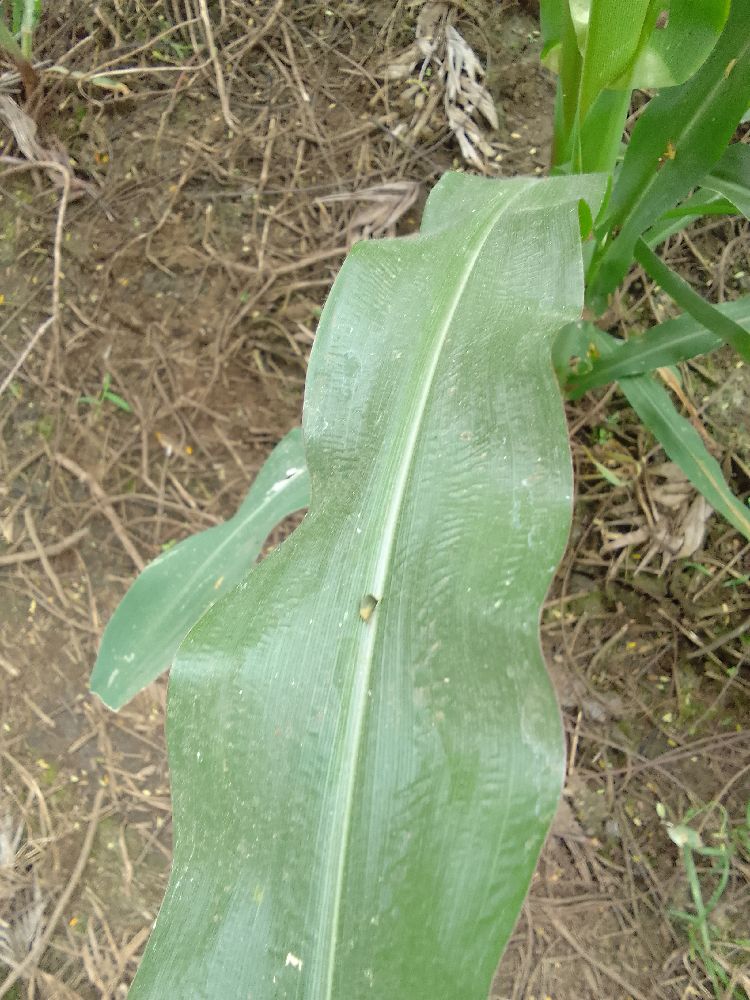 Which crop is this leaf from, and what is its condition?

maize, healthy
